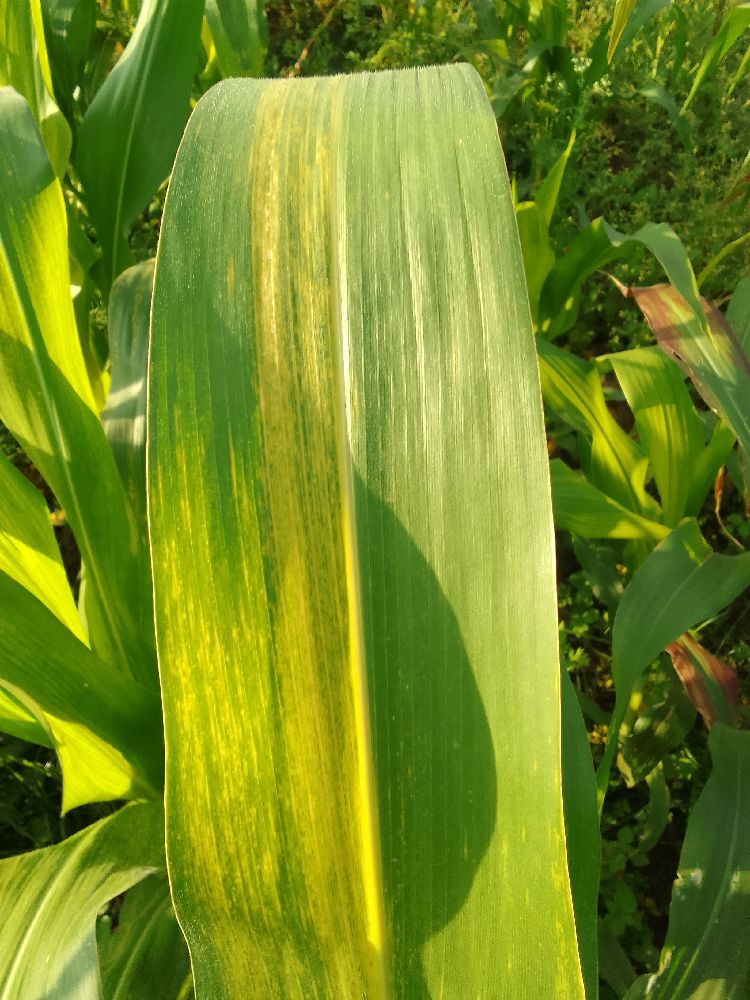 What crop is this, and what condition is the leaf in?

maize, maize lethal necrosis
